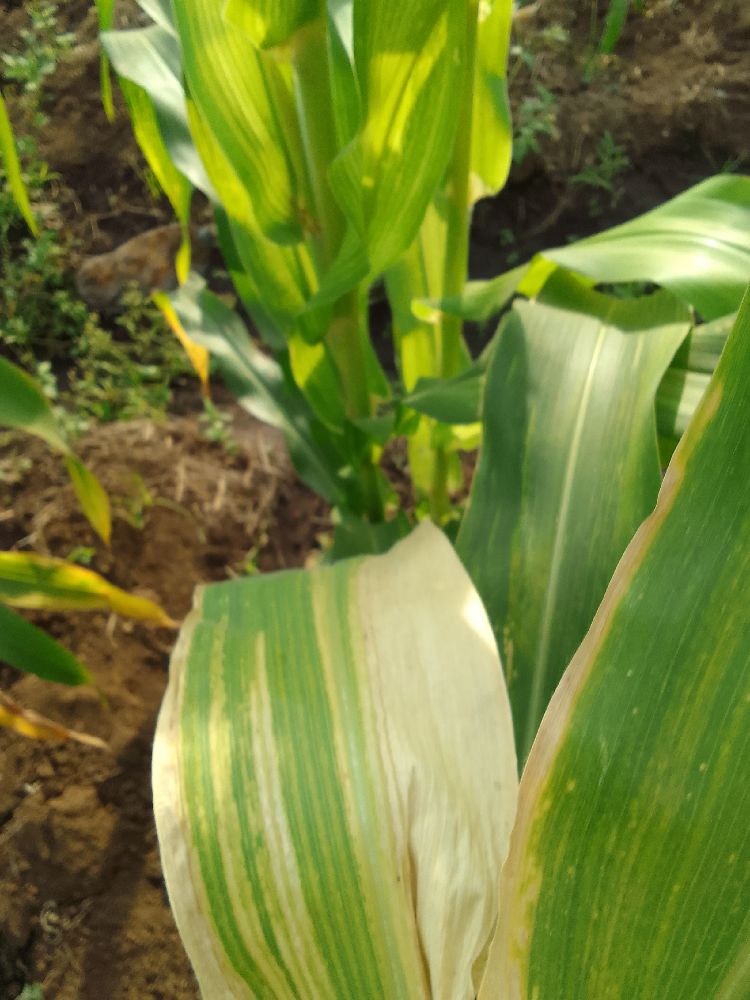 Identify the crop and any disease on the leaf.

maize, maize lethal necrosis
